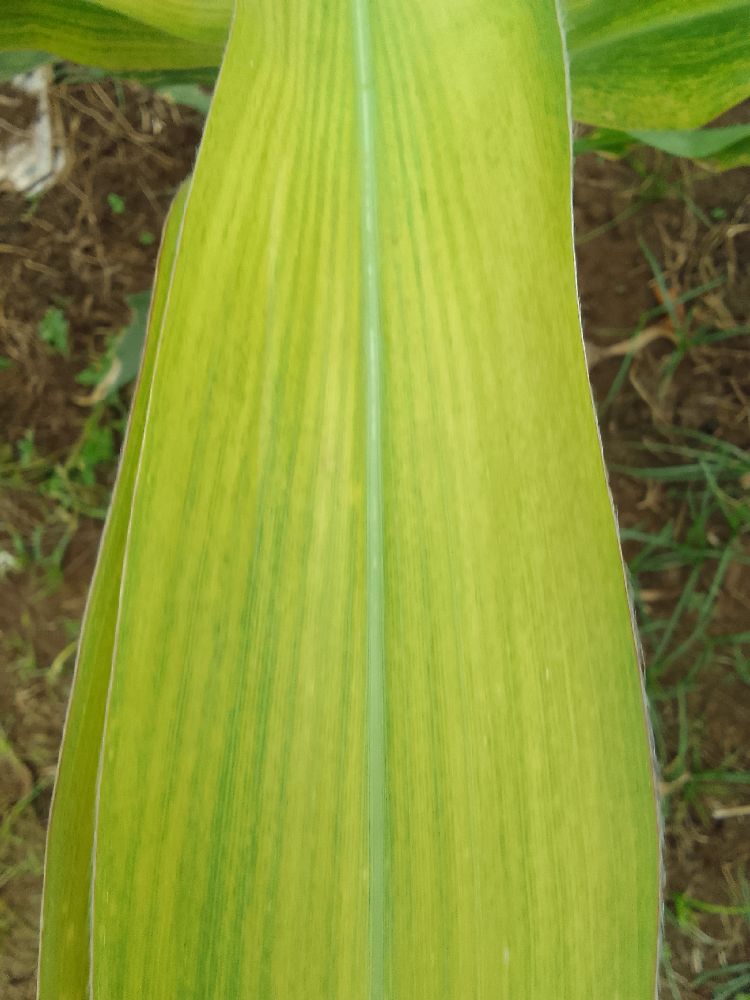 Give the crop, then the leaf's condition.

maize, maize lethal necrosis
